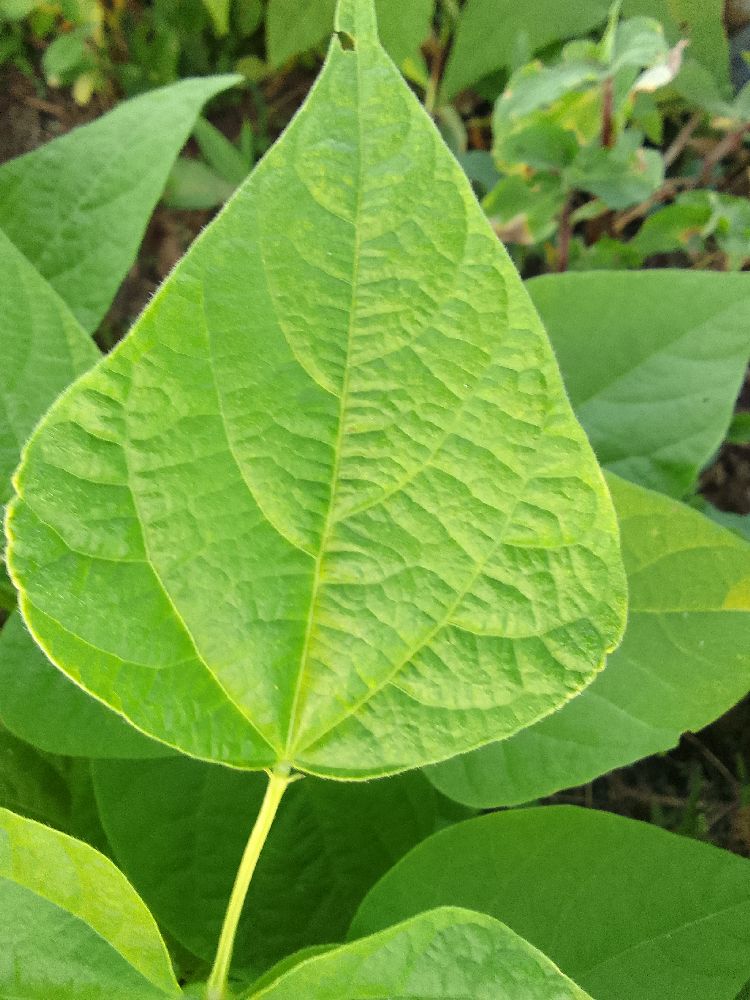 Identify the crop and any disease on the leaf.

common bean, healthy
